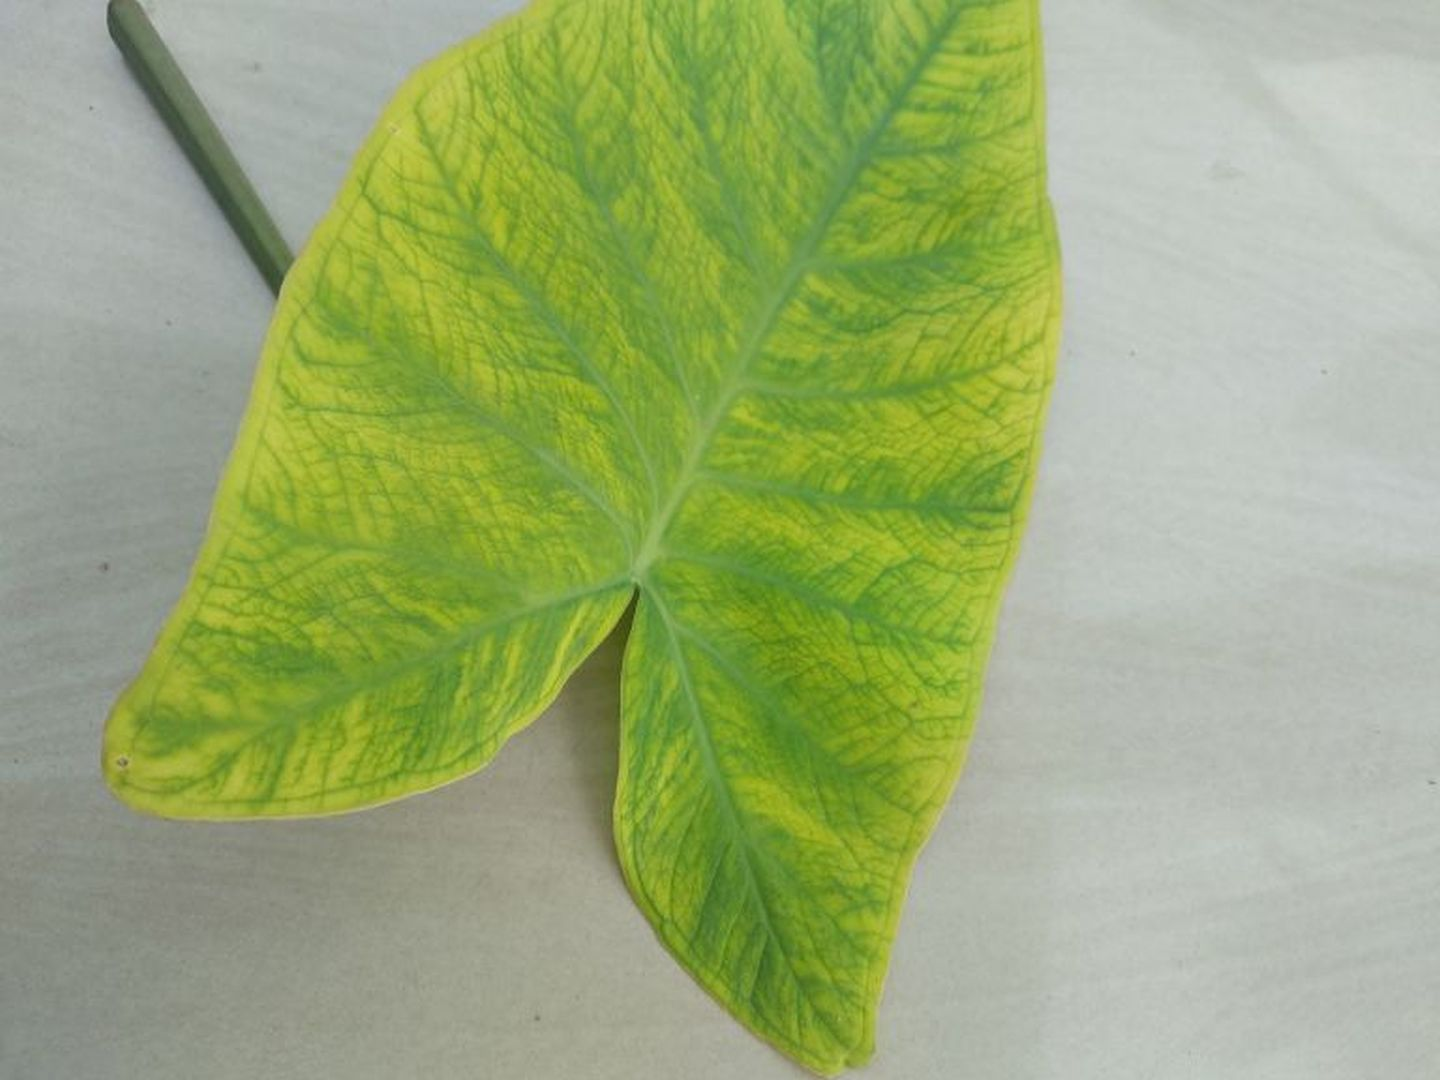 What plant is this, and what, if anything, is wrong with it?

taro, mosaic
